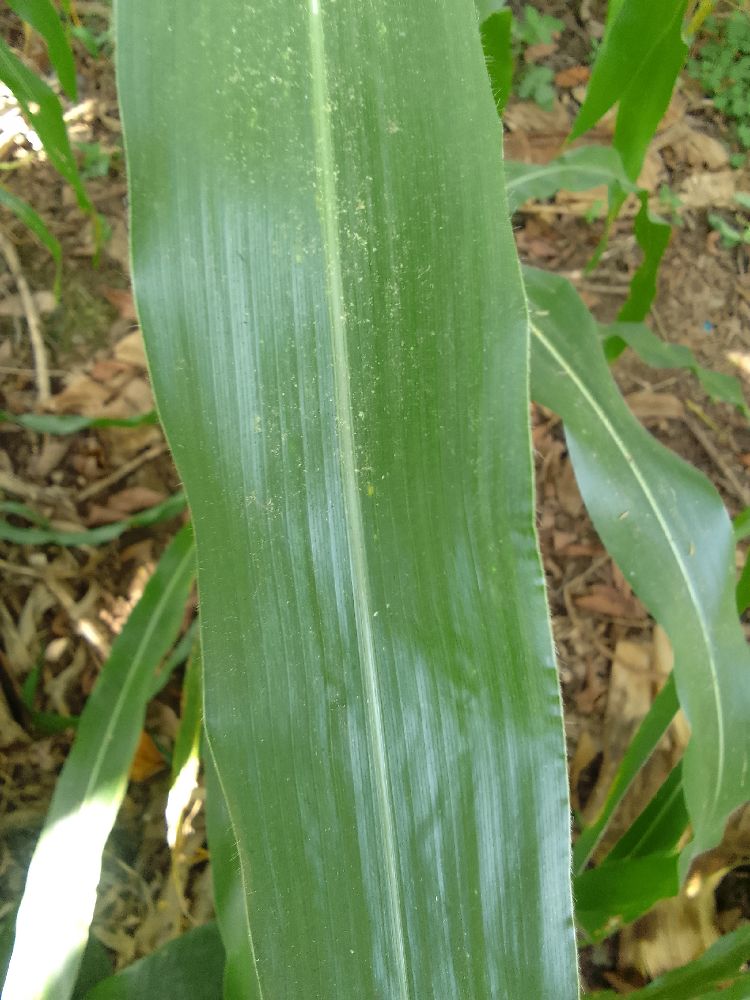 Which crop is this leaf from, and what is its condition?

maize, healthy
